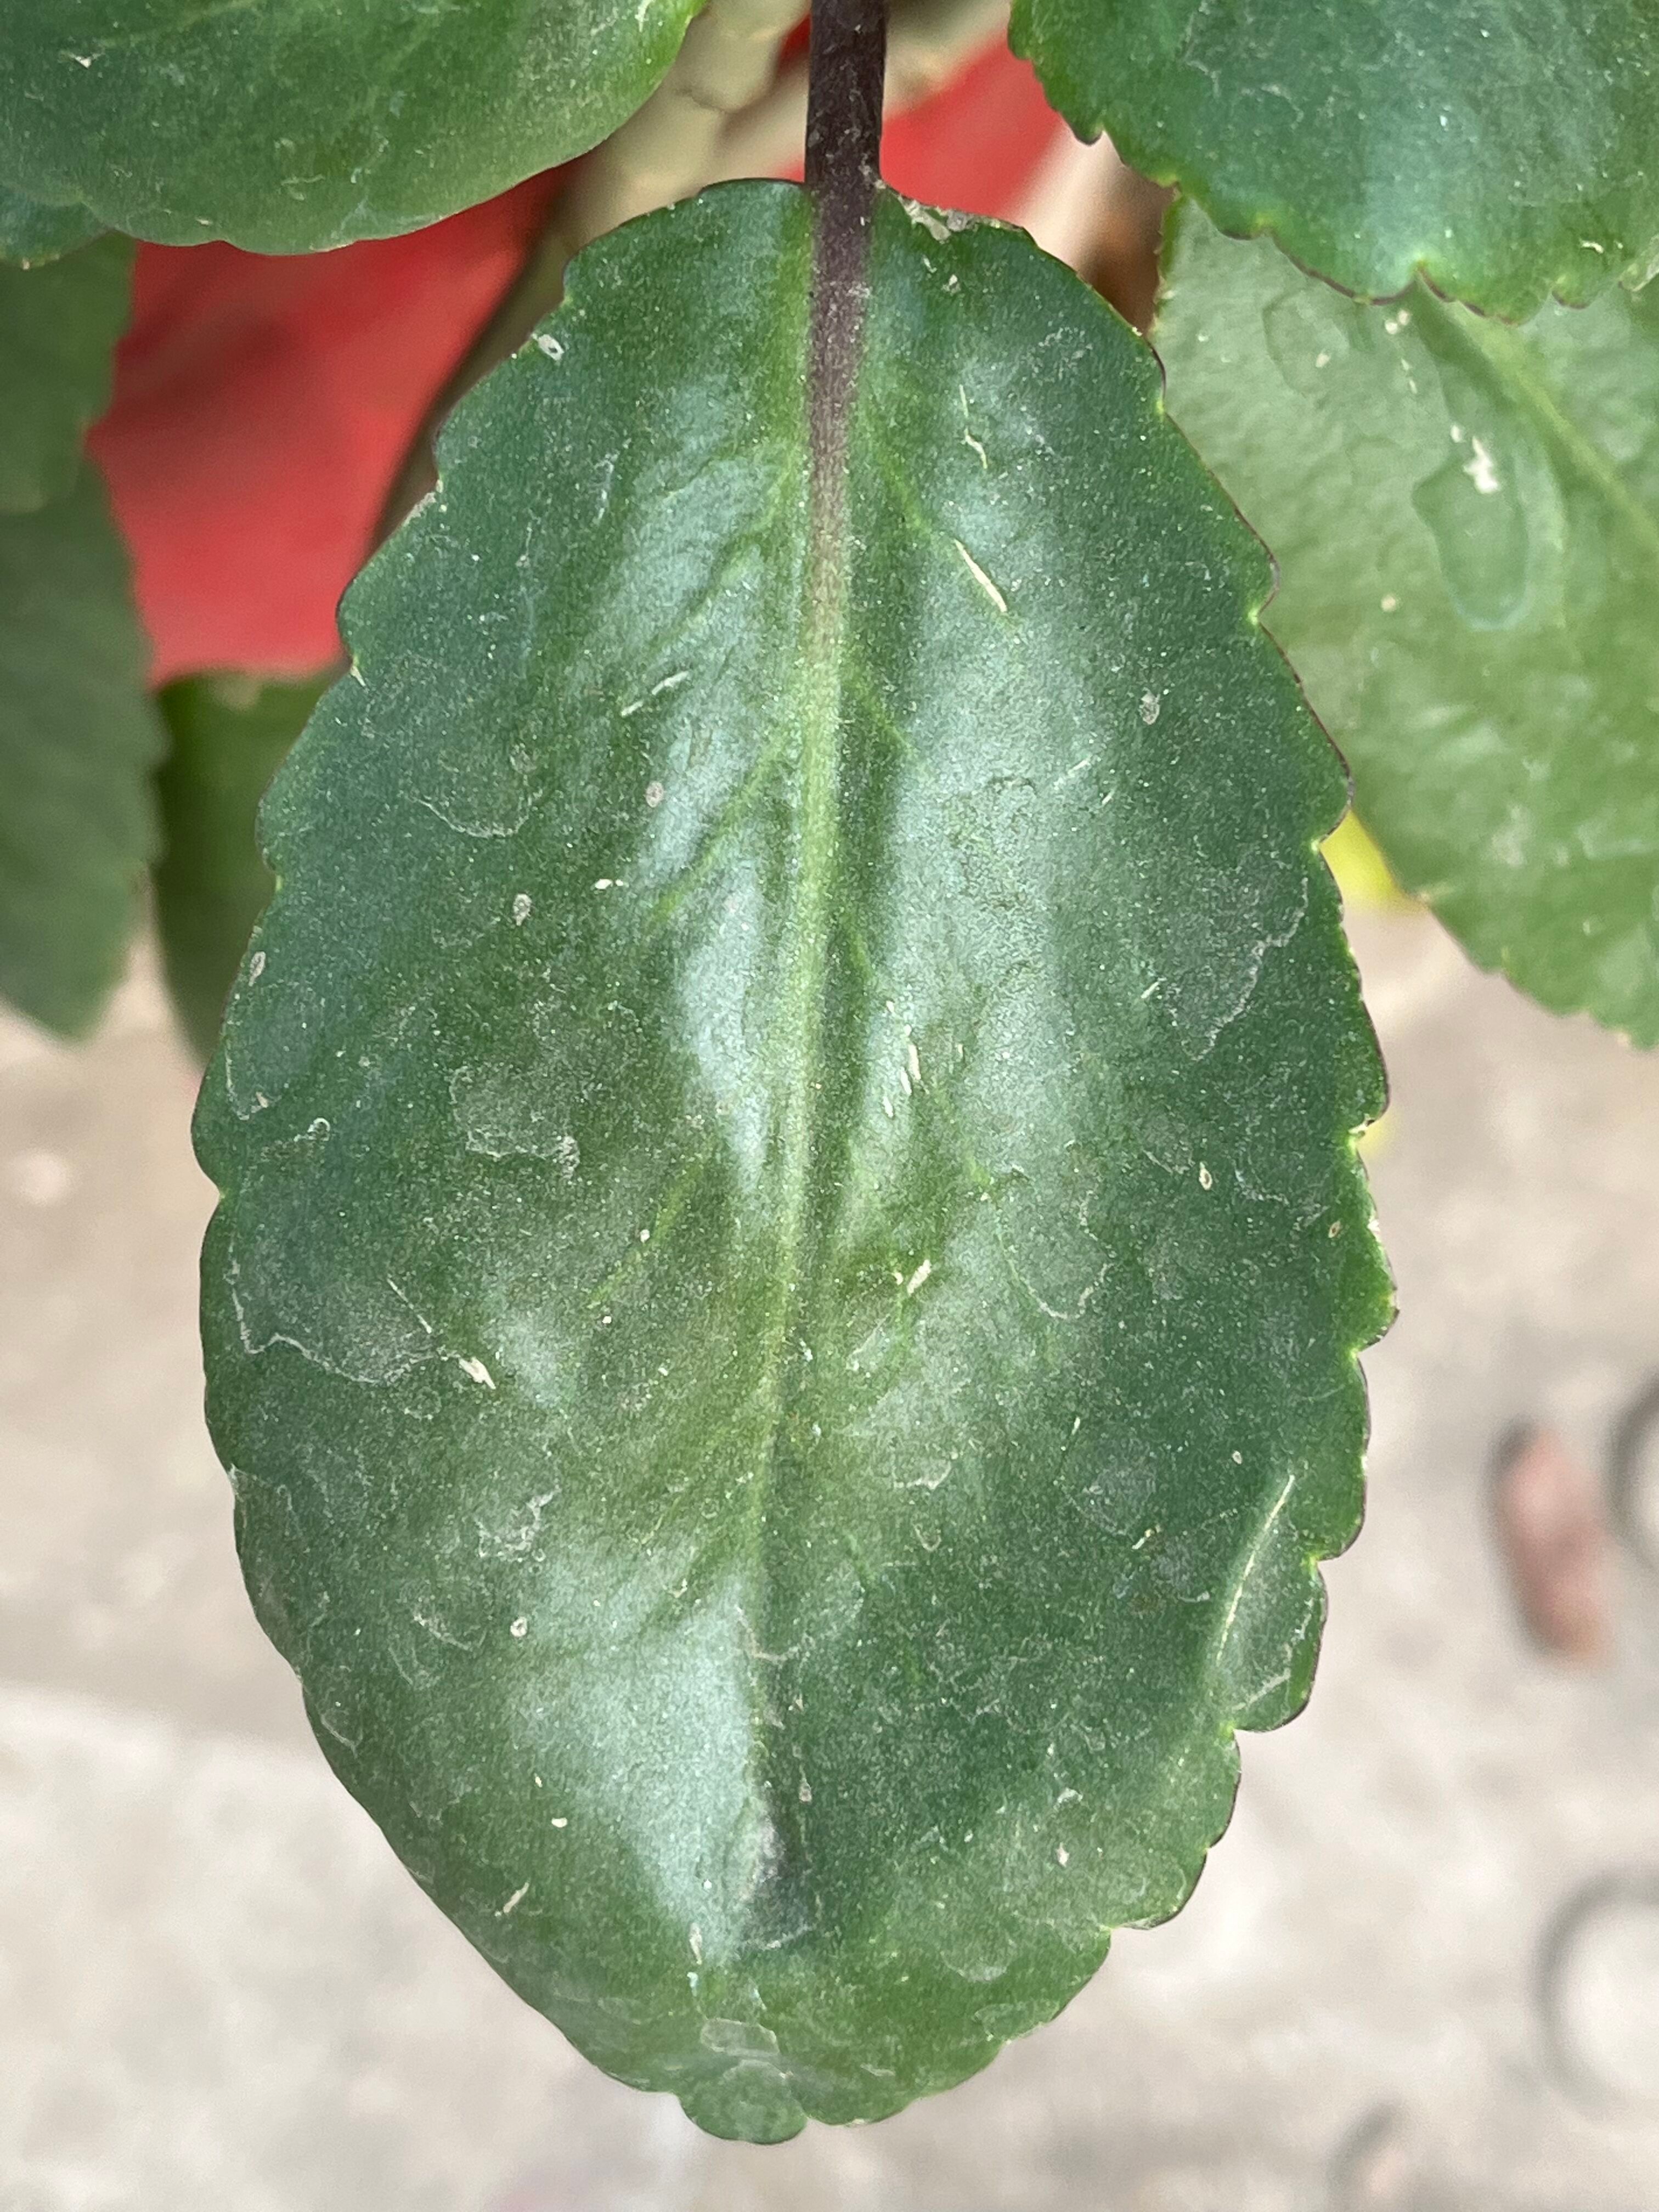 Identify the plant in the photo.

pathorkuci
